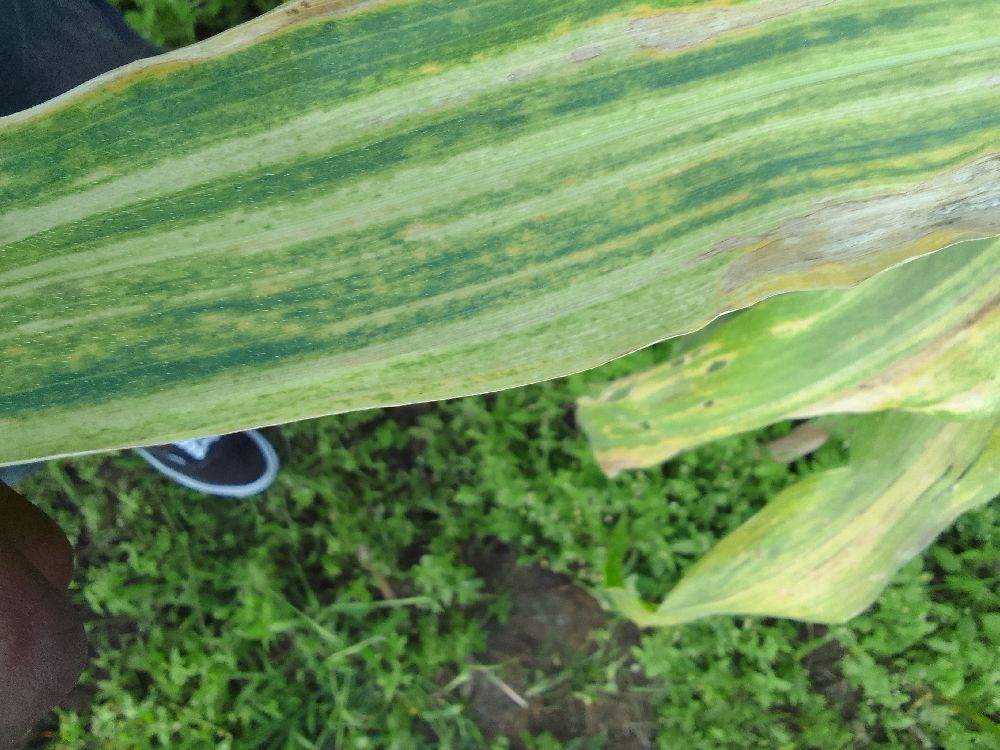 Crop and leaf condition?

maize, maize lethal necrosis
